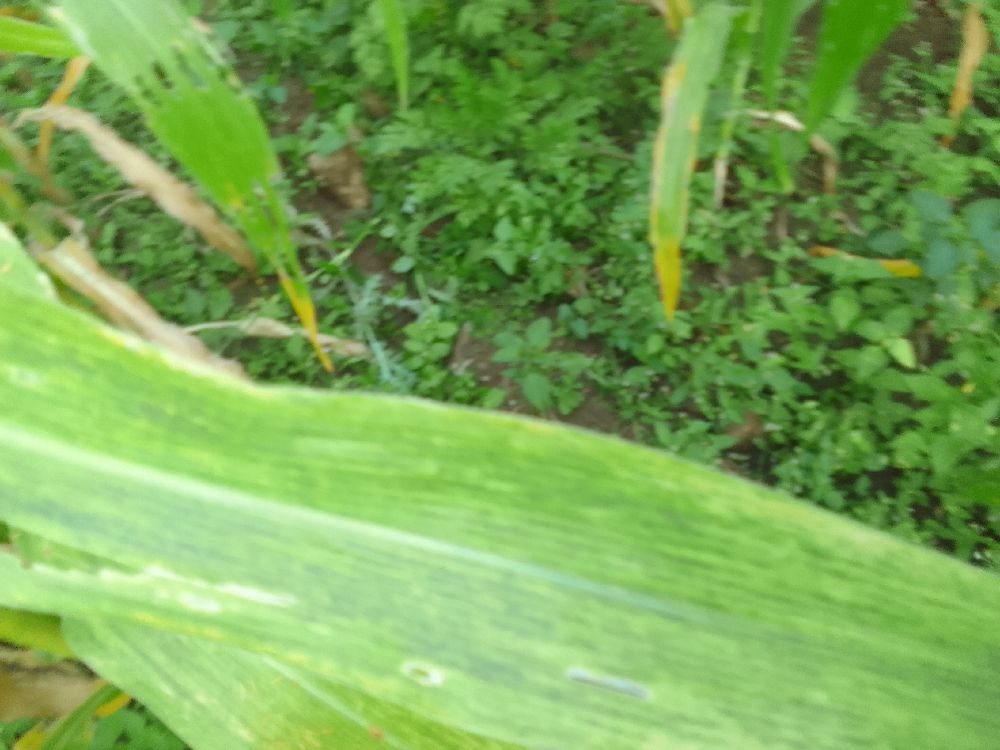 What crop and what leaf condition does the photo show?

maize, maize lethal necrosis
